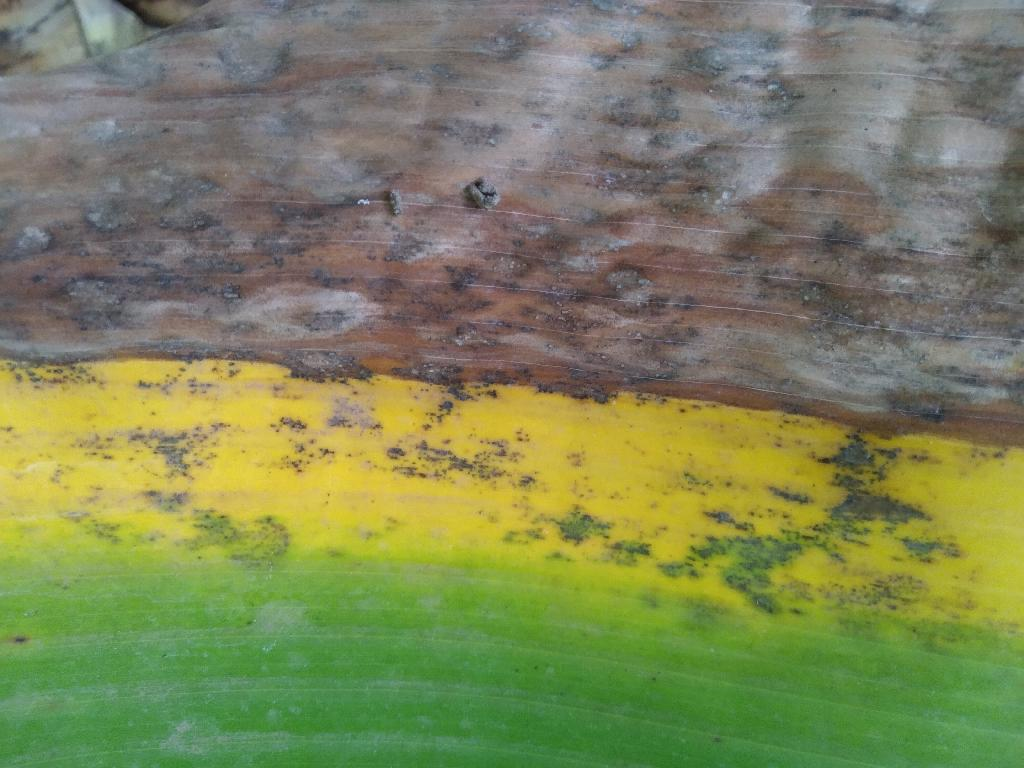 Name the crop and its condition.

banana, black sigatoka
